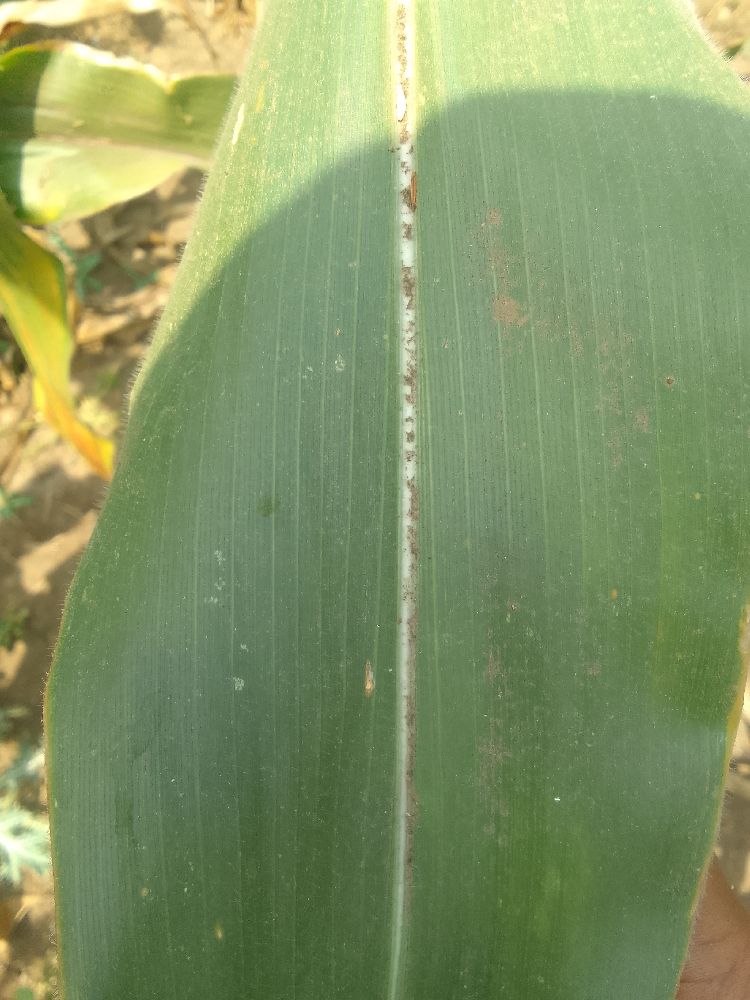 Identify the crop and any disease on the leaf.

maize, healthy
